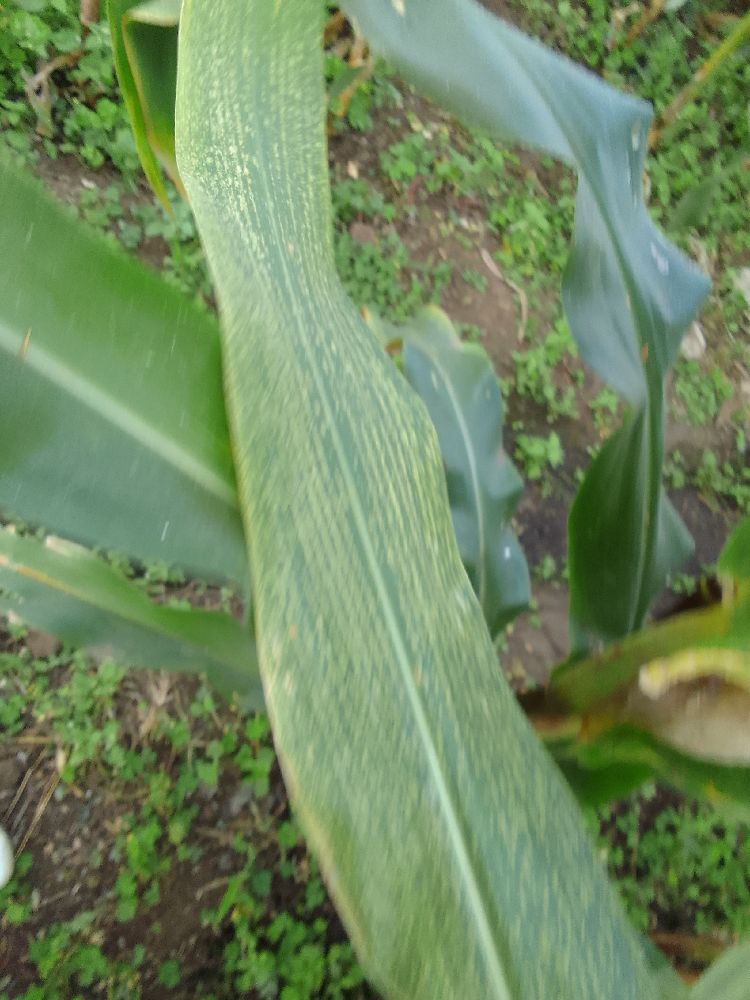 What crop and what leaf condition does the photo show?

maize, maize lethal necrosis
